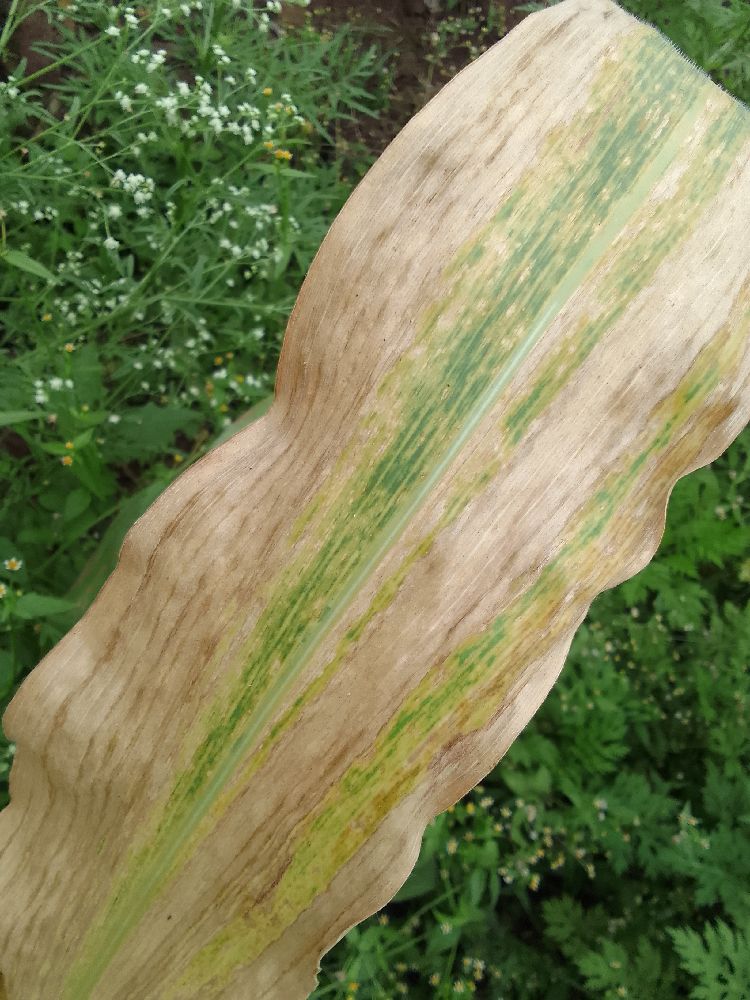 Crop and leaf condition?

maize, maize lethal necrosis
